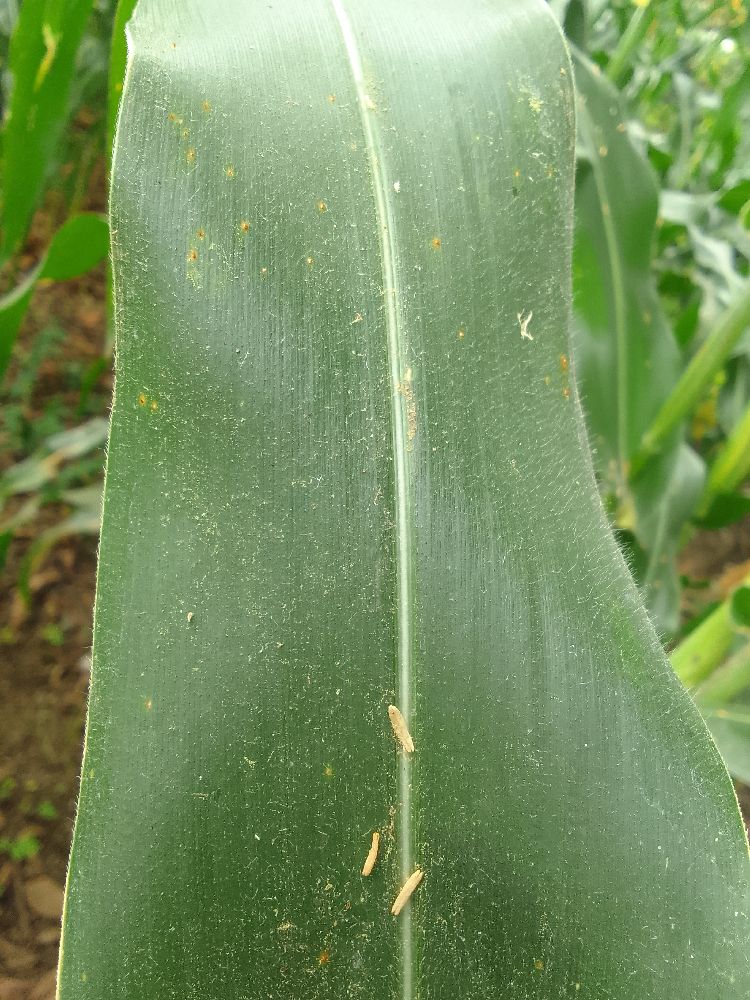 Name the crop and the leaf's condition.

maize, healthy
